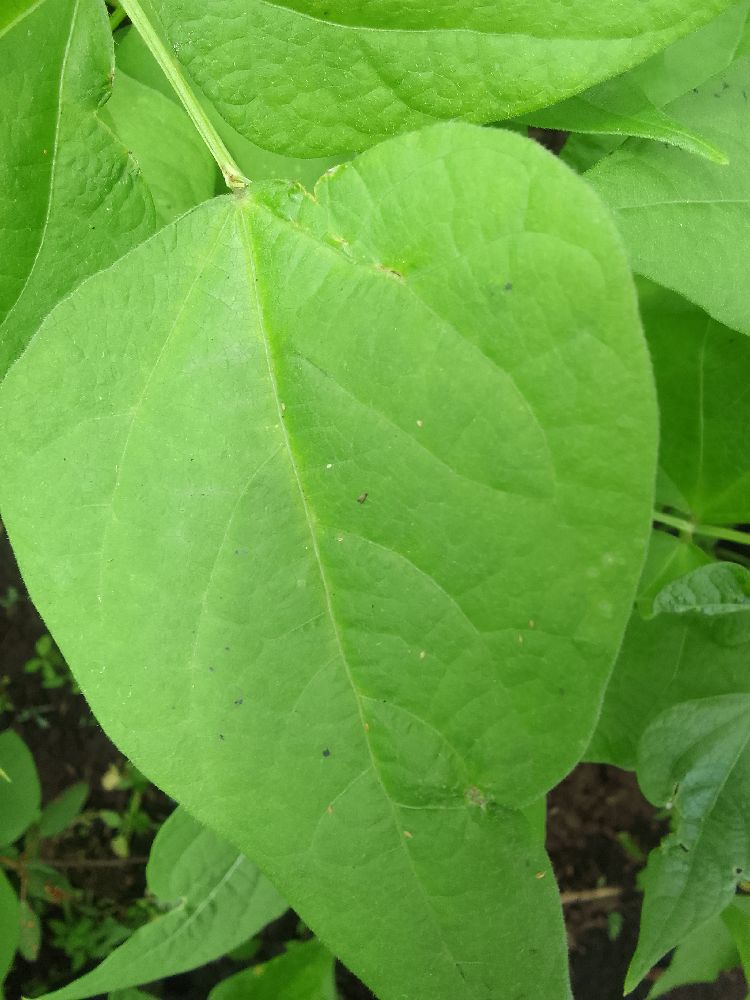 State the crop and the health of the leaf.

common bean, healthy
